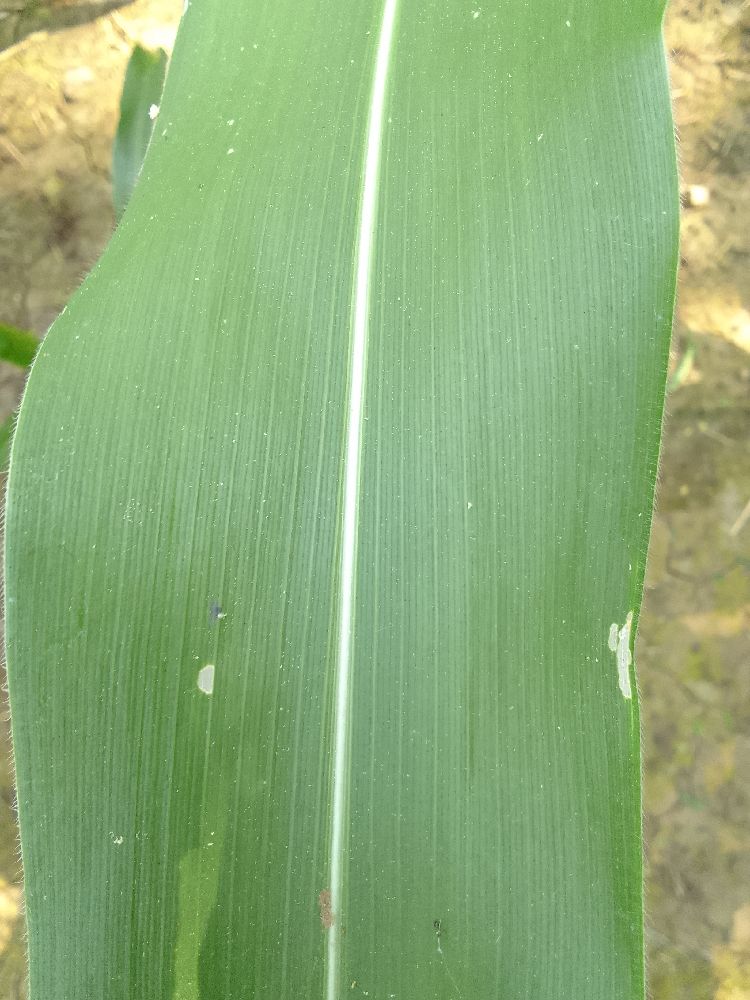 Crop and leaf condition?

maize, healthy
